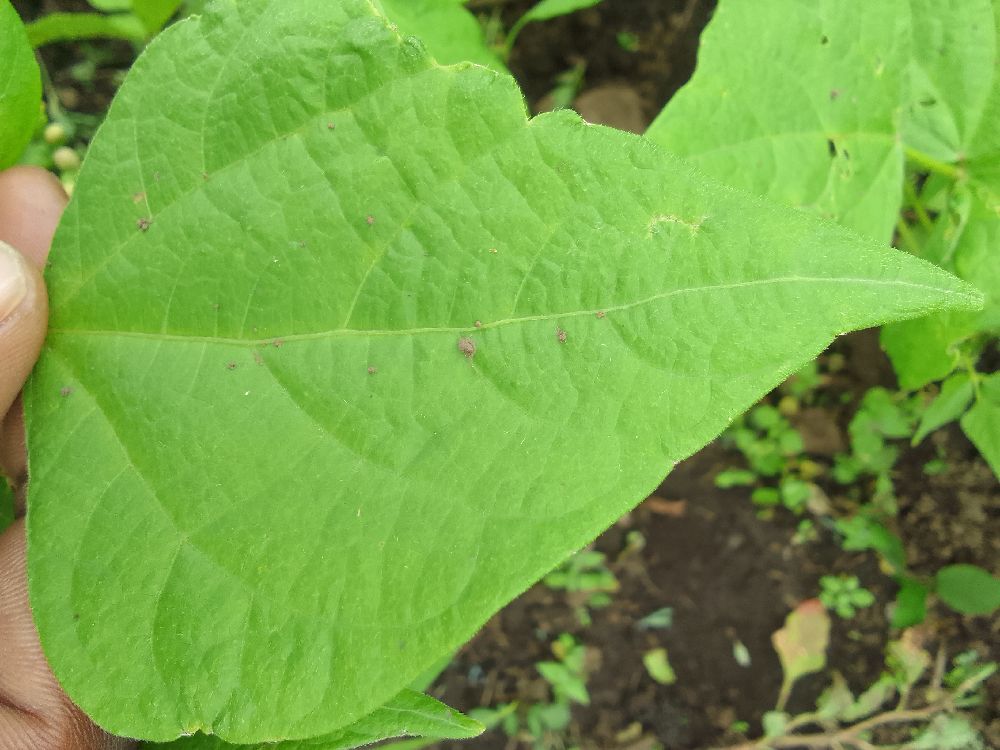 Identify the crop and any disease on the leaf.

common bean, healthy
